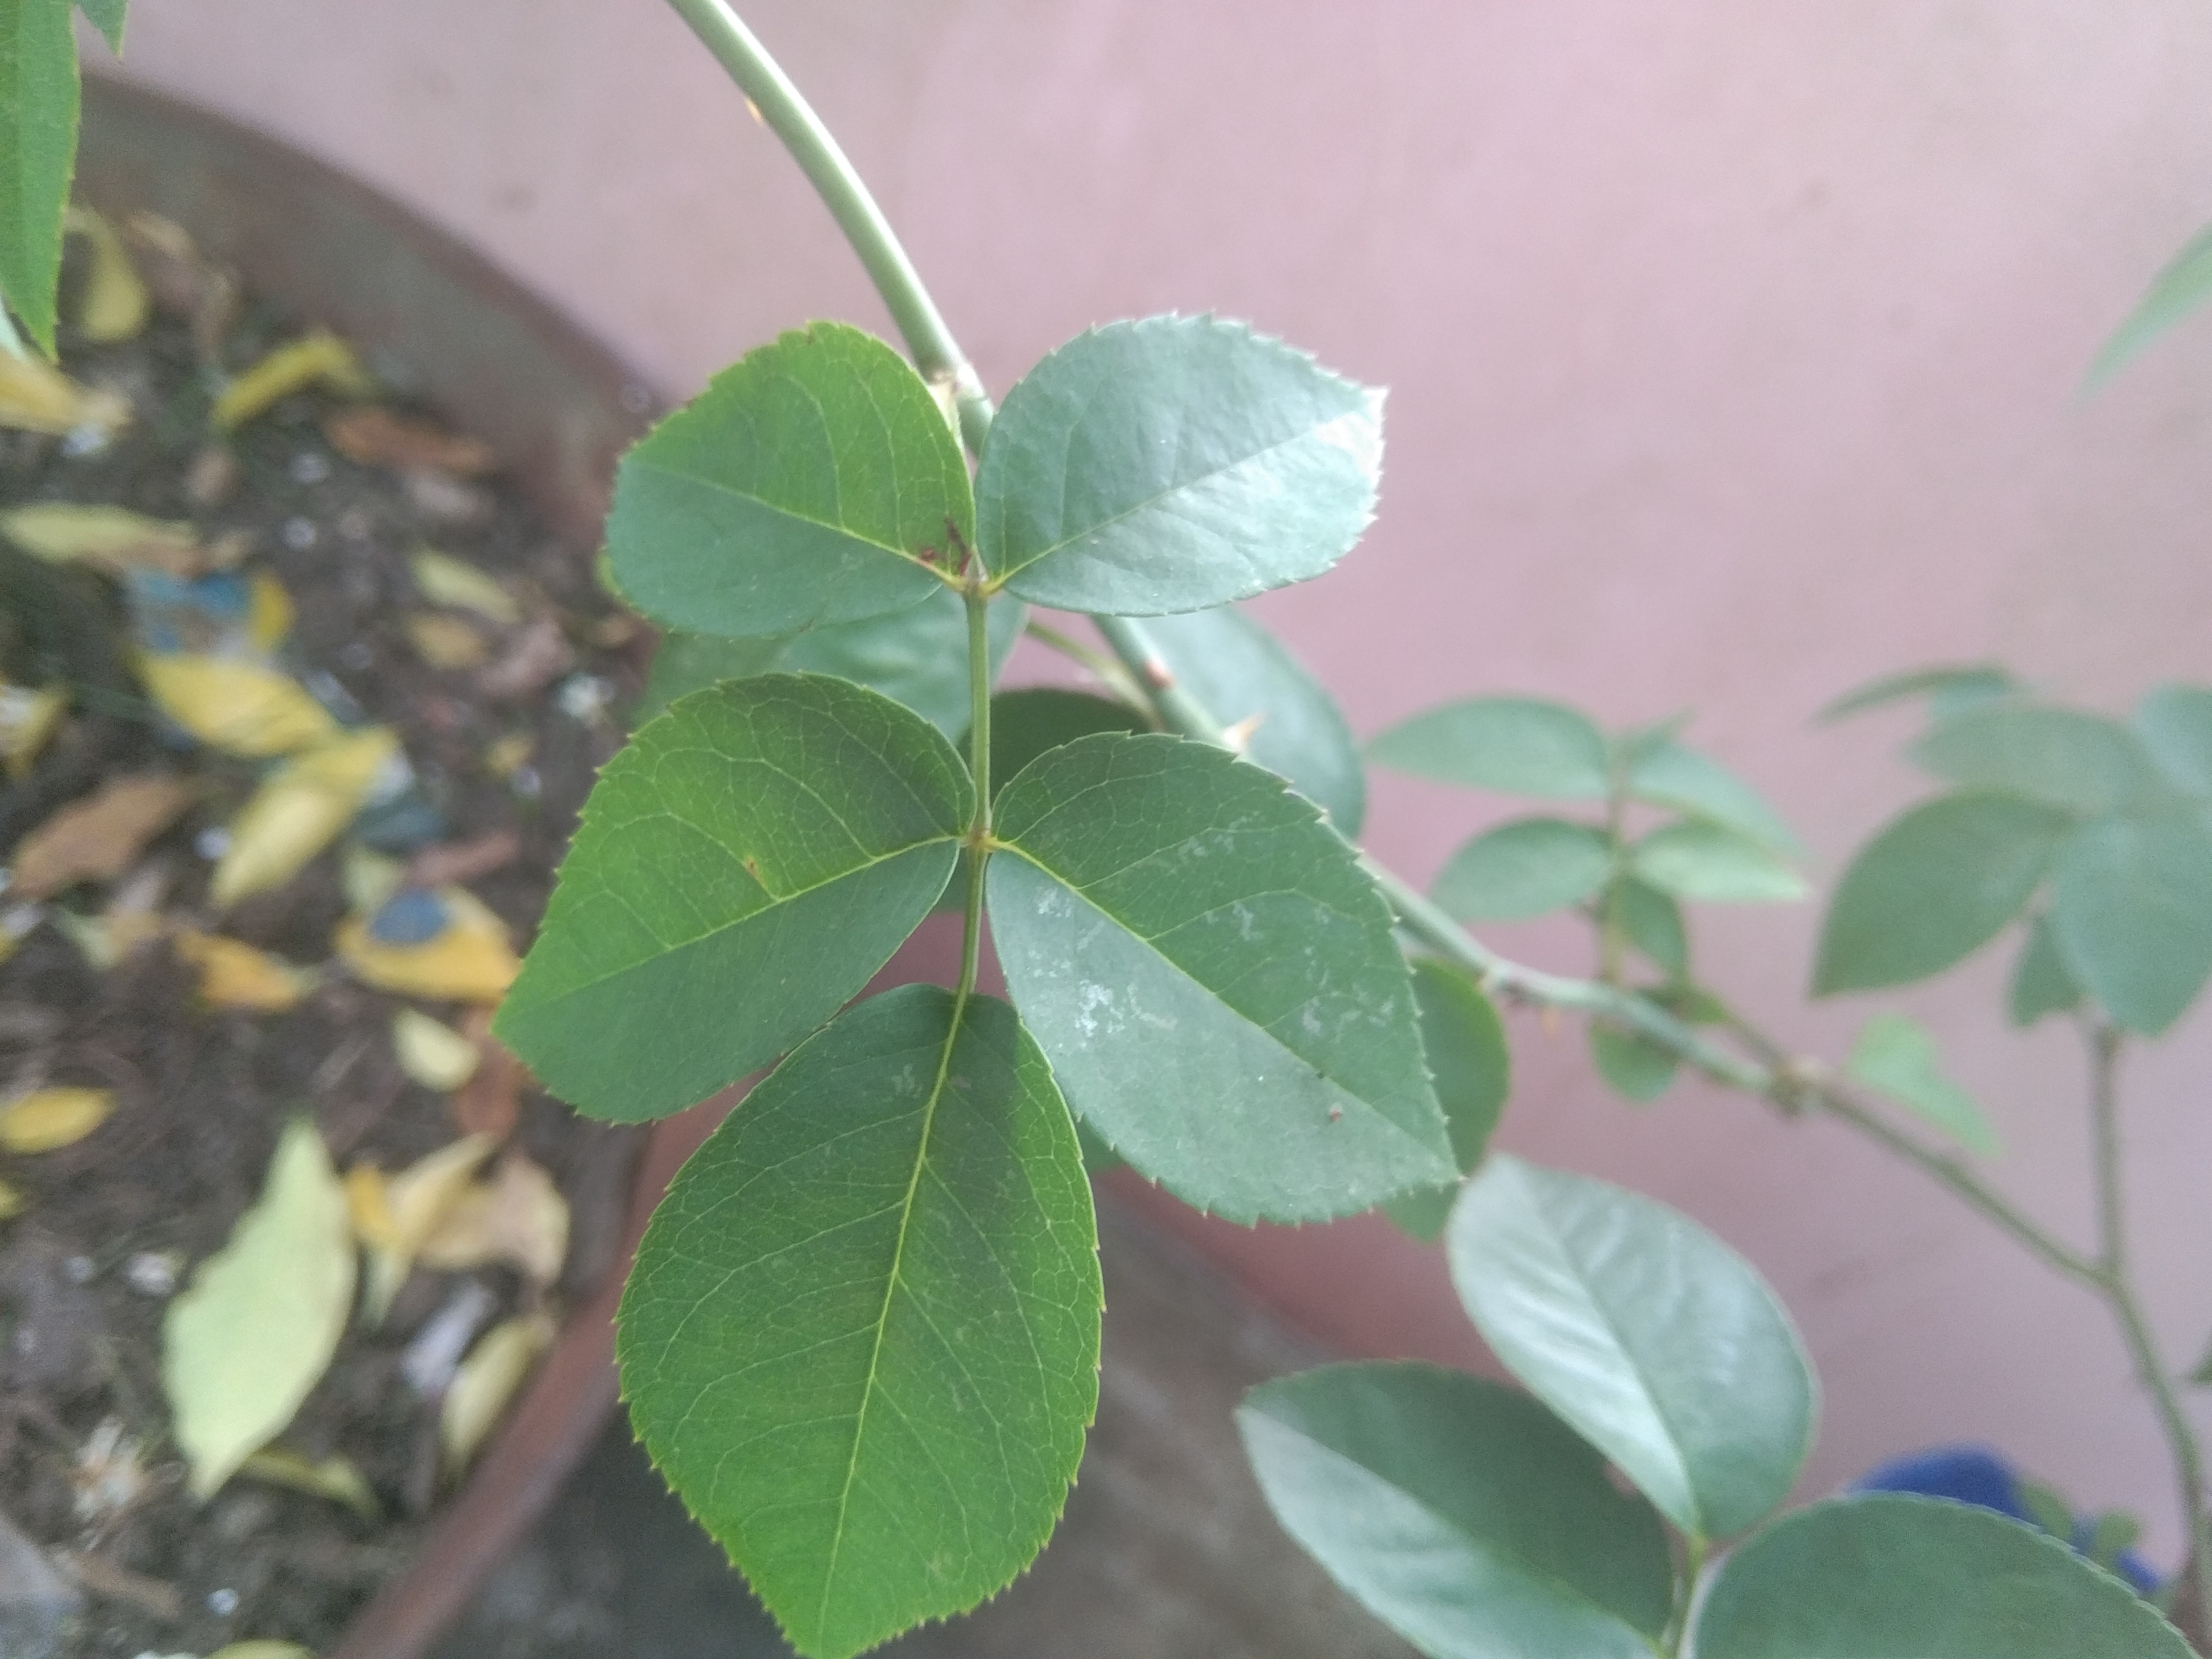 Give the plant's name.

rose
